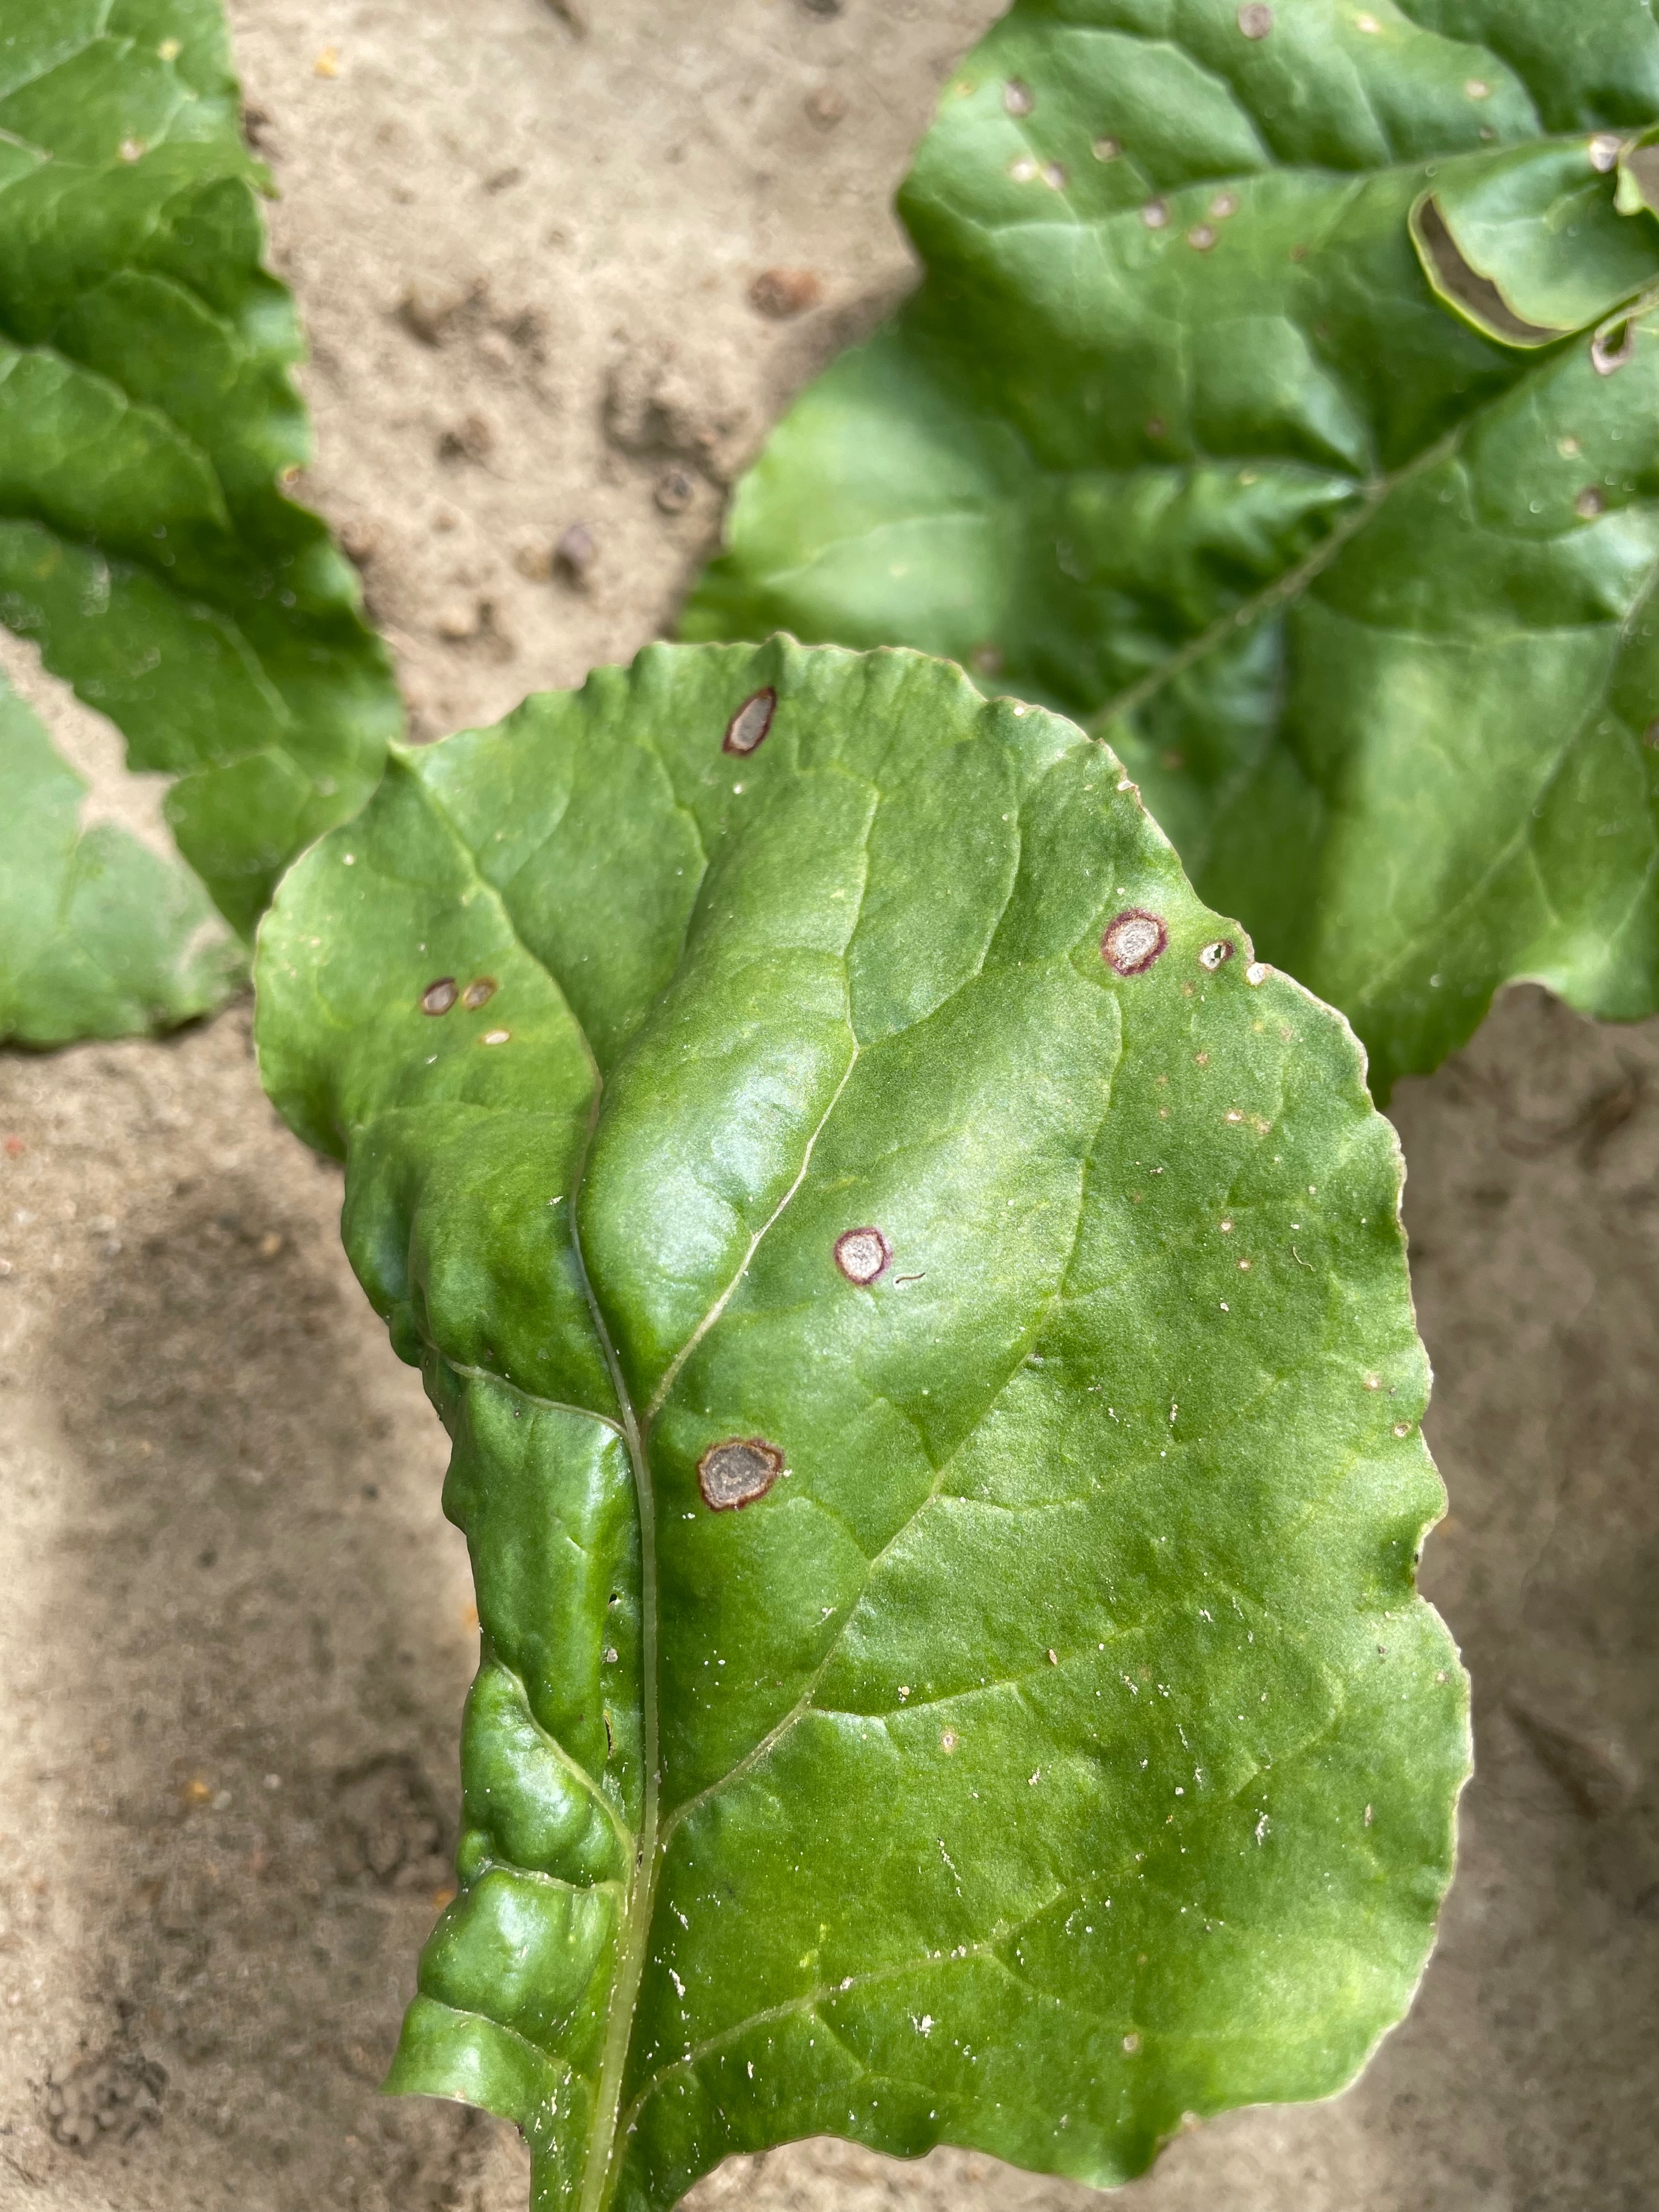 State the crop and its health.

beet, cercospora
